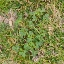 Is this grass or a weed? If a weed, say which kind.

unstructured weed
